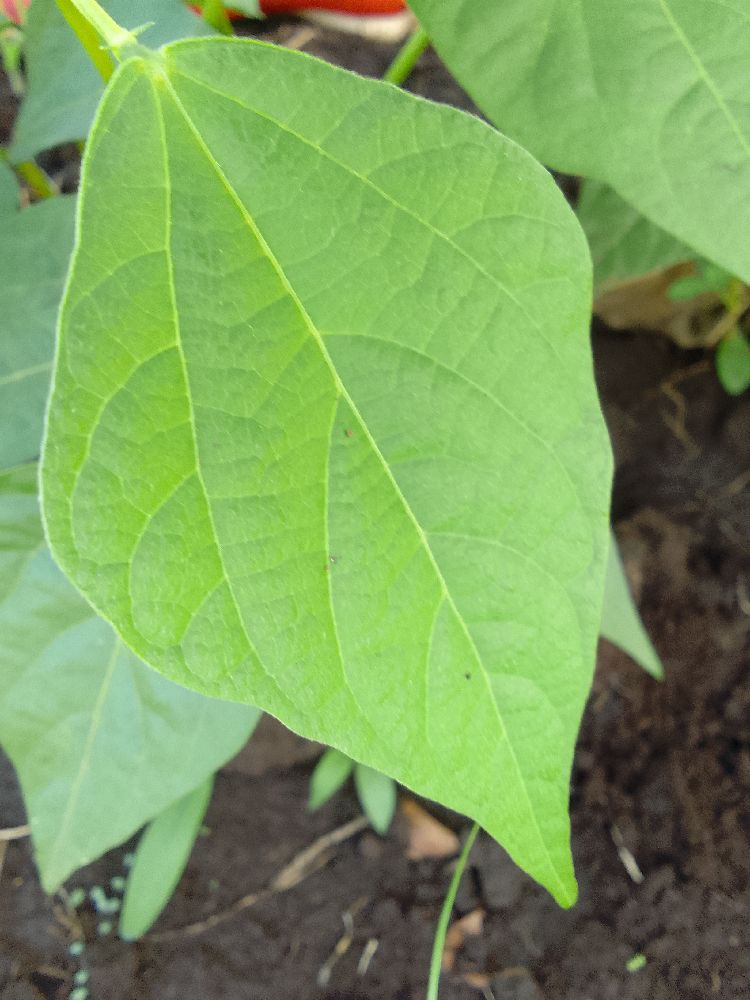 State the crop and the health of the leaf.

common bean, healthy
